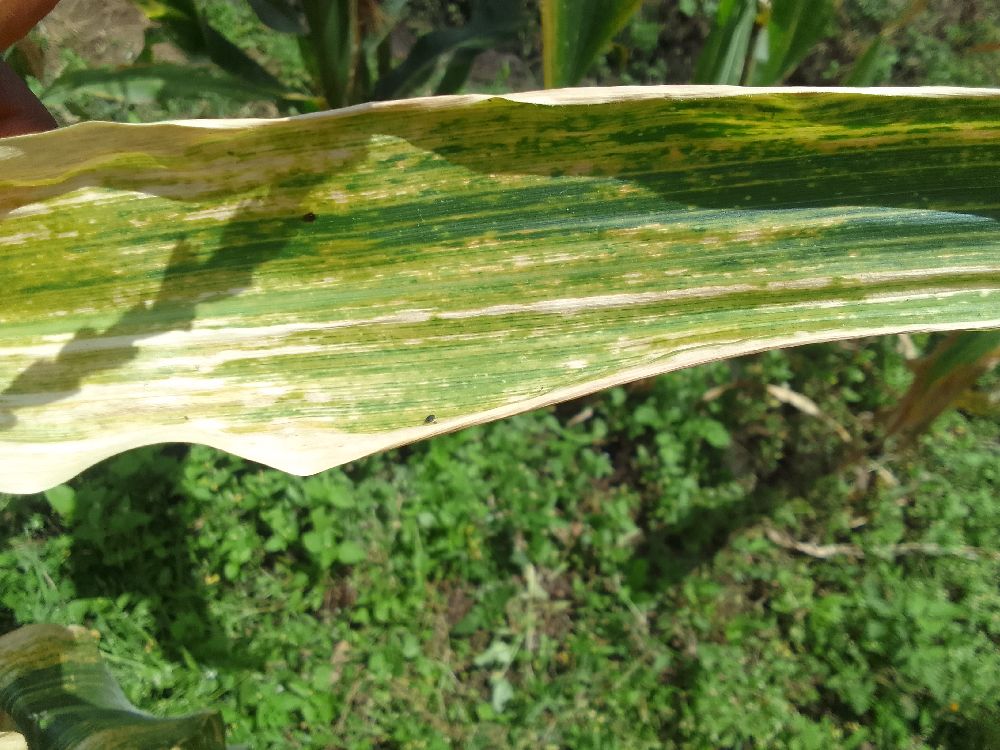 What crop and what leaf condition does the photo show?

maize, maize lethal necrosis
